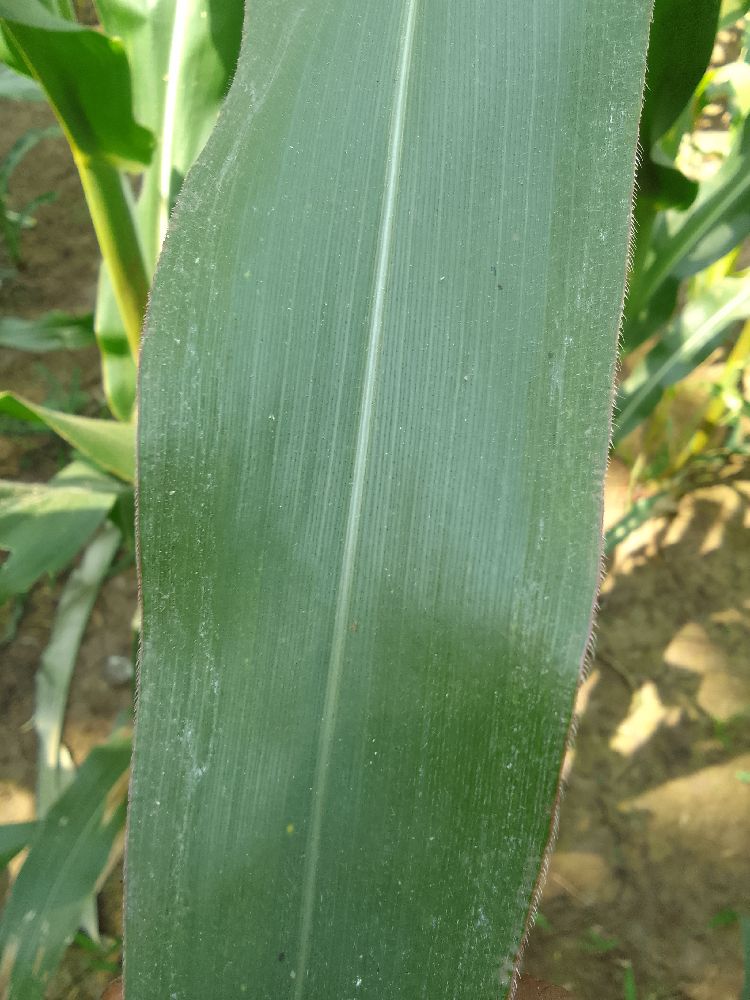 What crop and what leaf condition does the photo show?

maize, healthy
